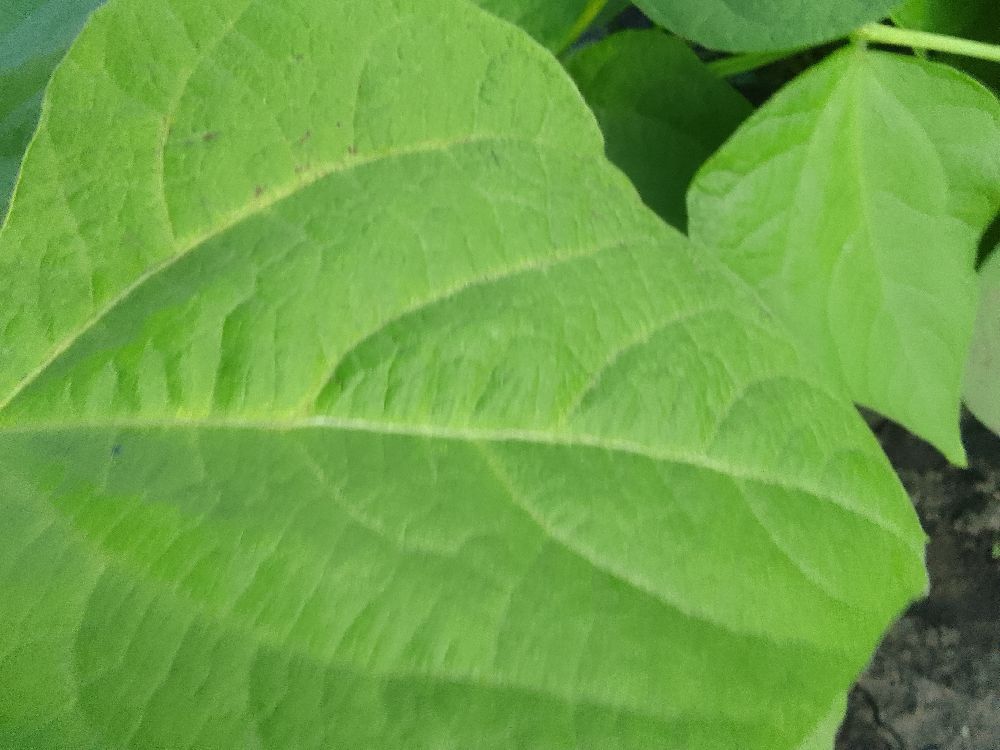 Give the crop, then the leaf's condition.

common bean, healthy
